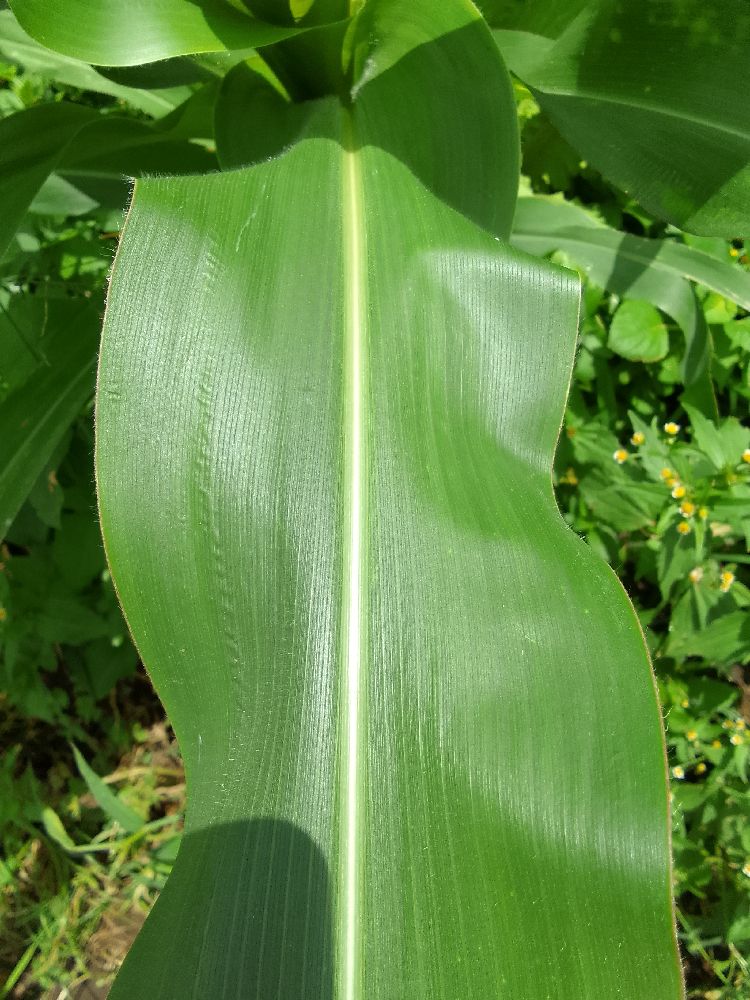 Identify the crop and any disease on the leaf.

maize, healthy
